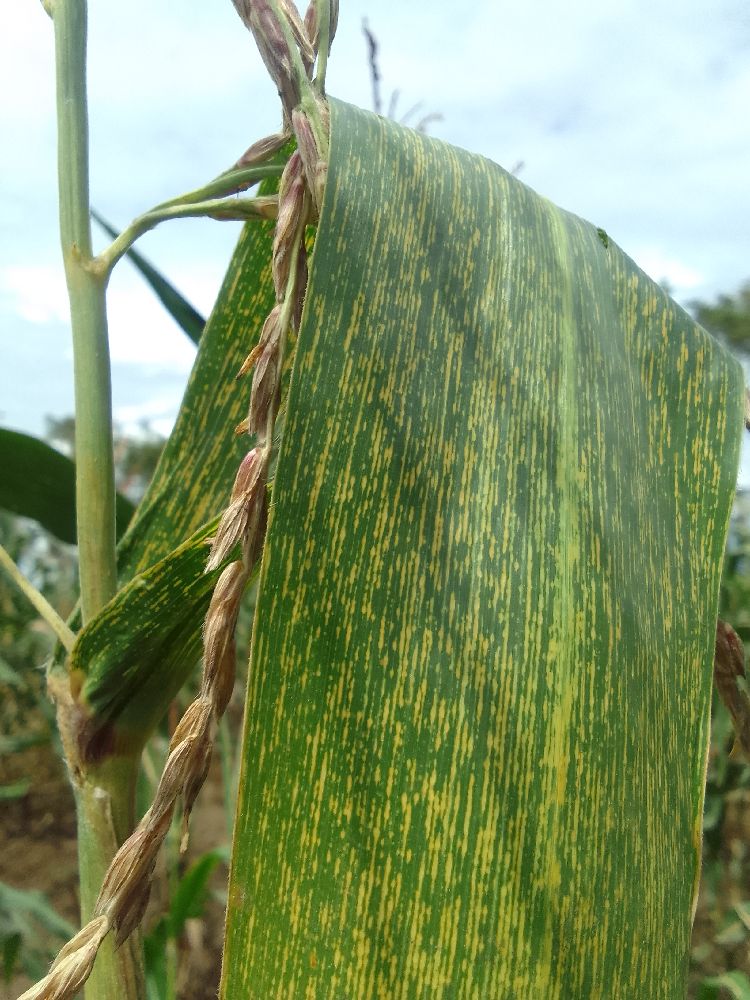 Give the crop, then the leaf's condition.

maize, maize streak virus
